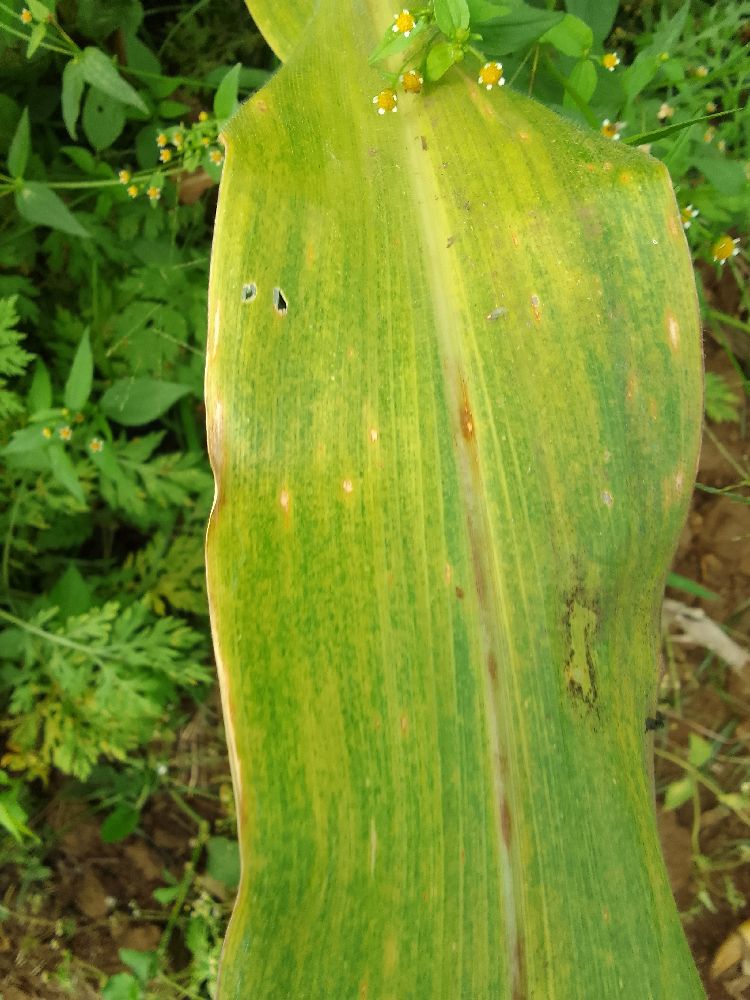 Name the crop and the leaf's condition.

maize, maize lethal necrosis
